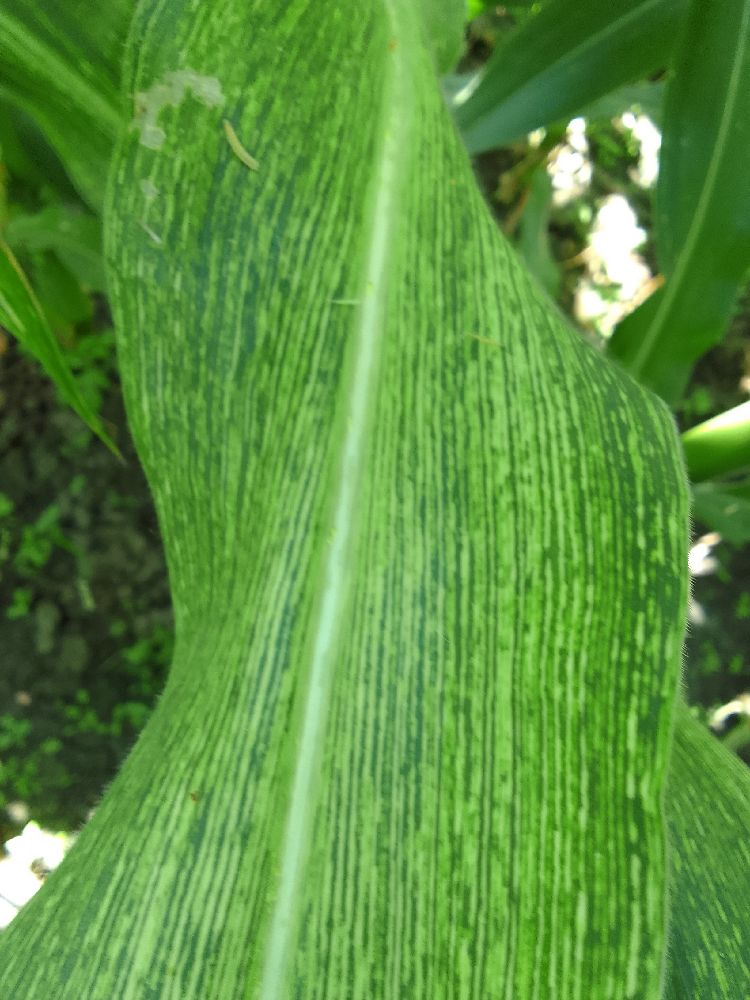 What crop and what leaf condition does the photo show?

maize, maize streak virus
